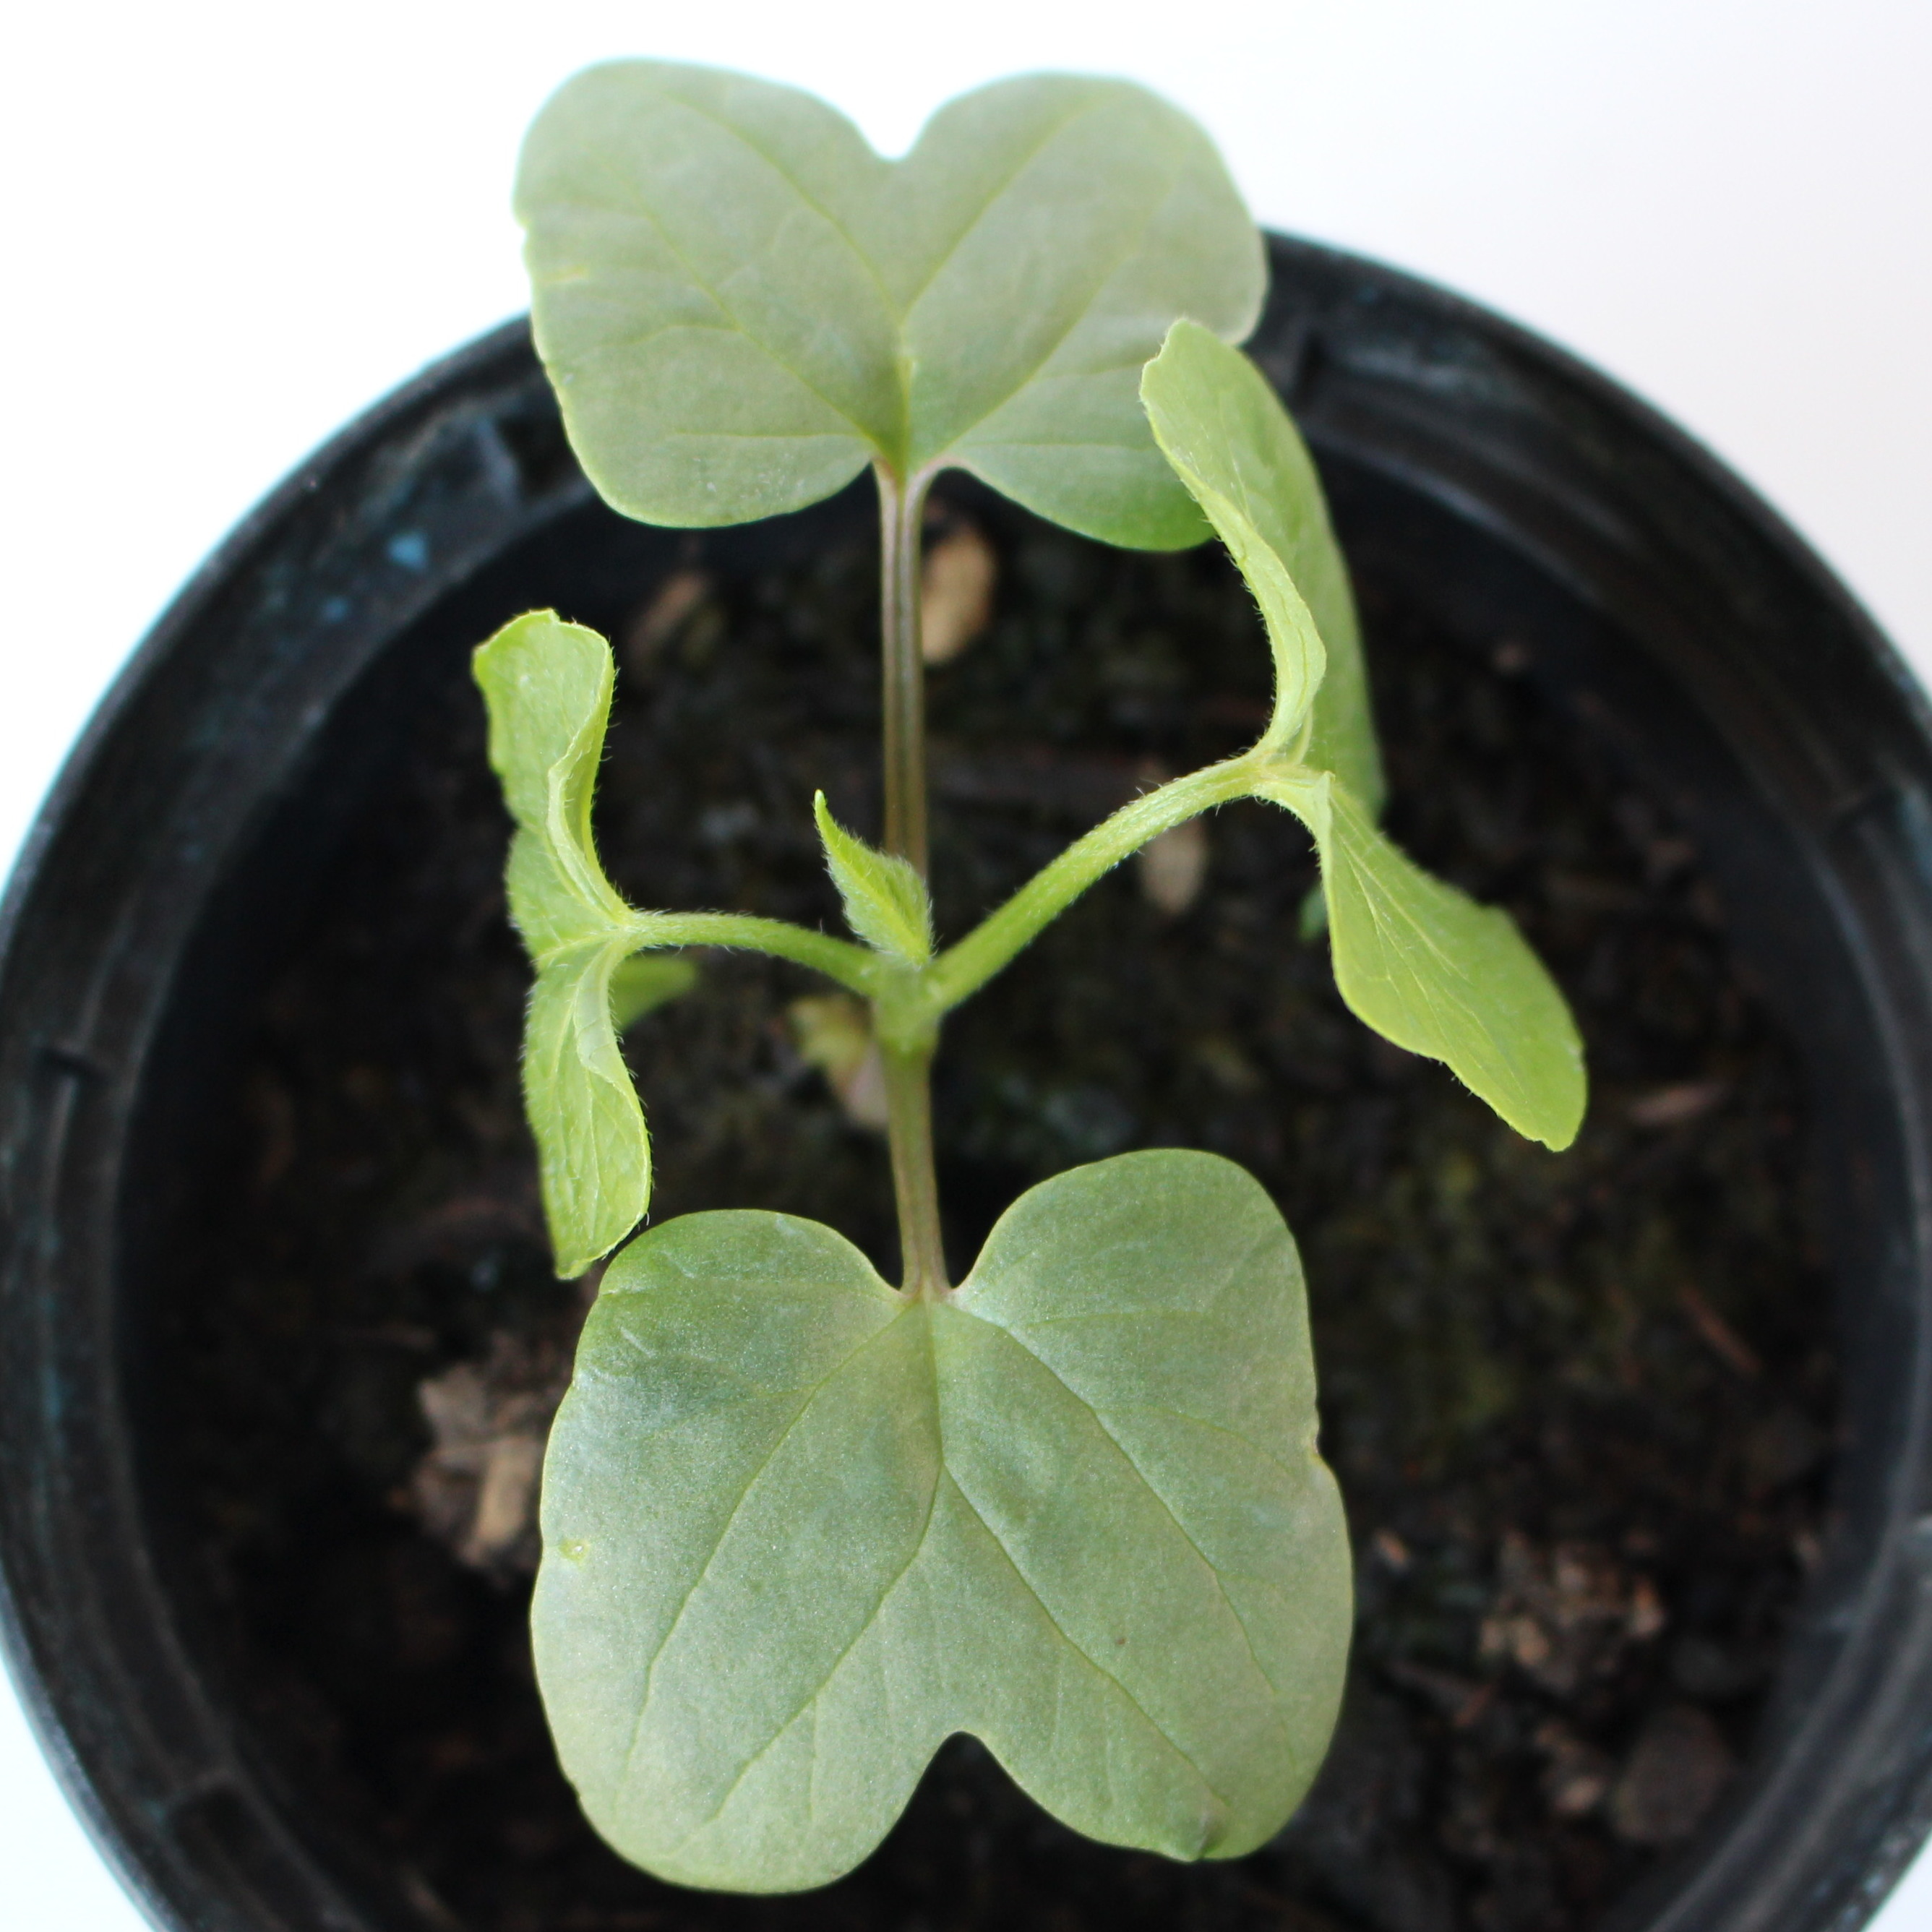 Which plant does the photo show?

Convolvulus arvensis
